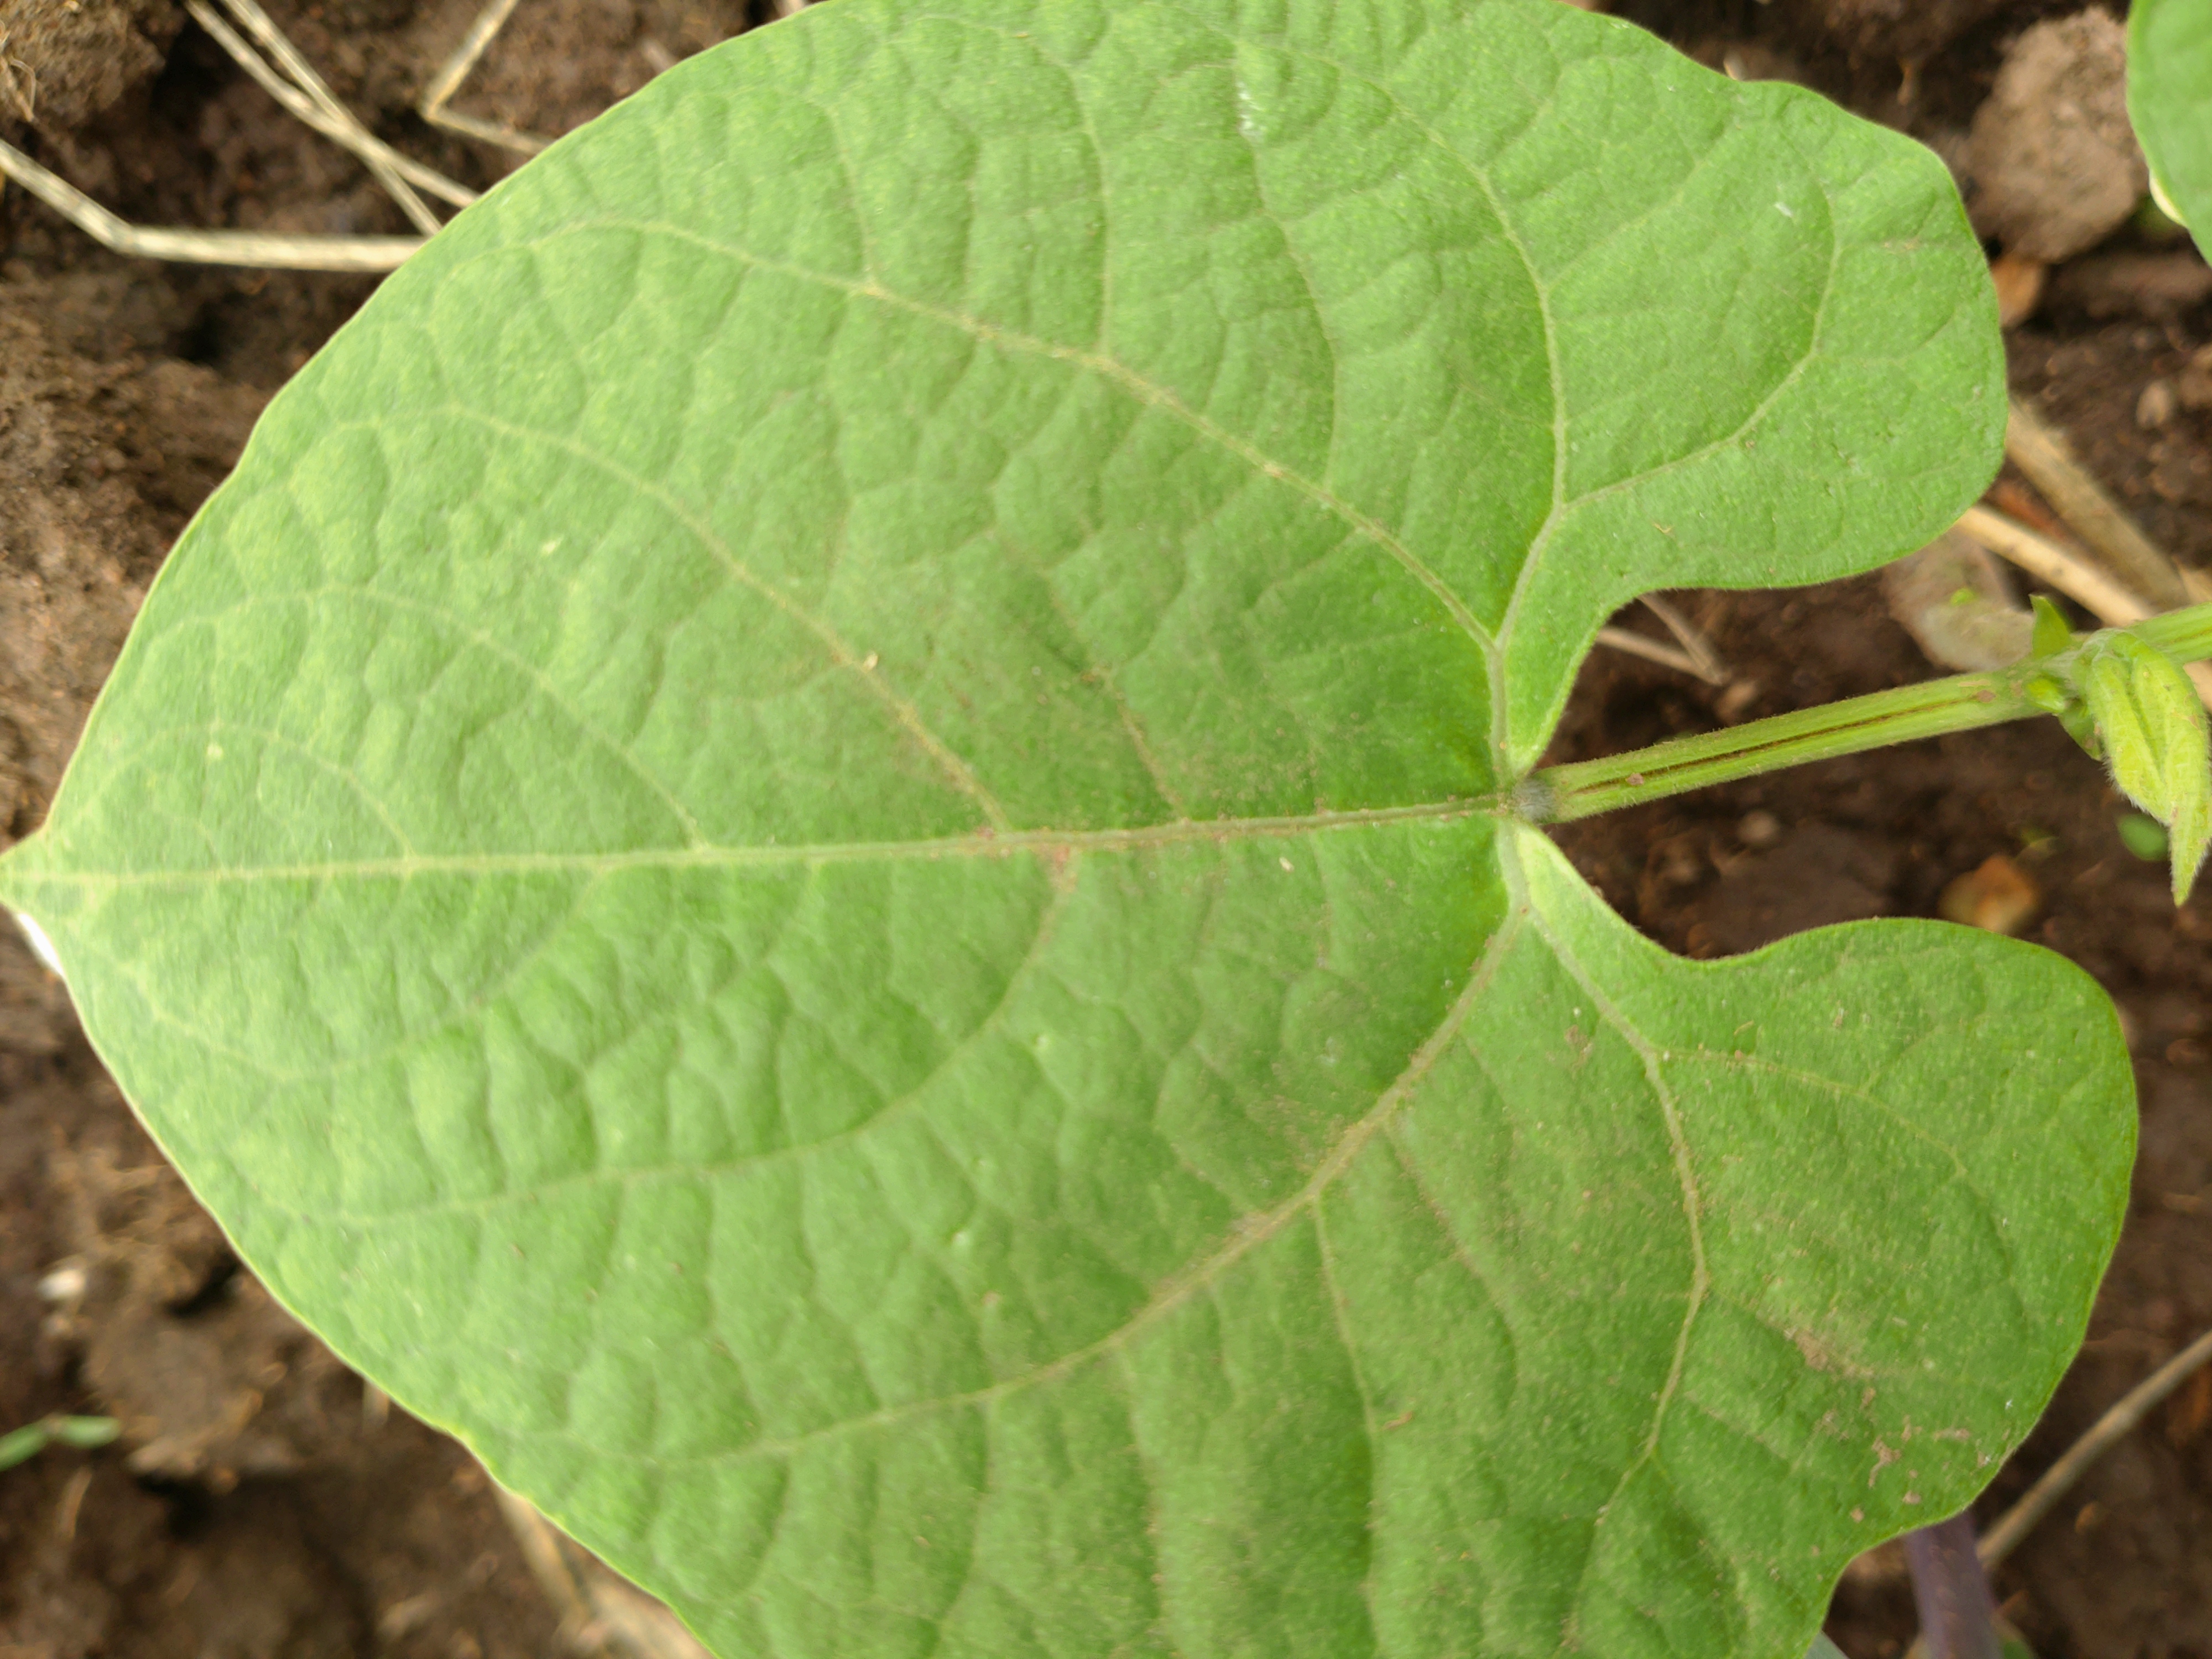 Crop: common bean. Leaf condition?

healthy
